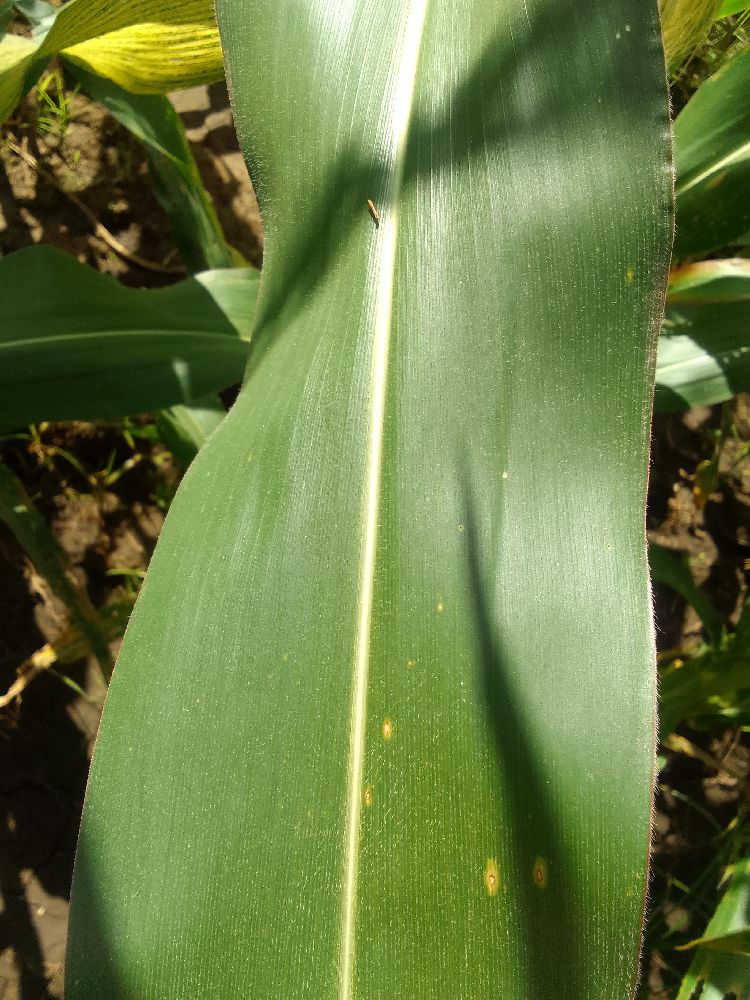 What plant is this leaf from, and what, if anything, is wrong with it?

maize, healthy
